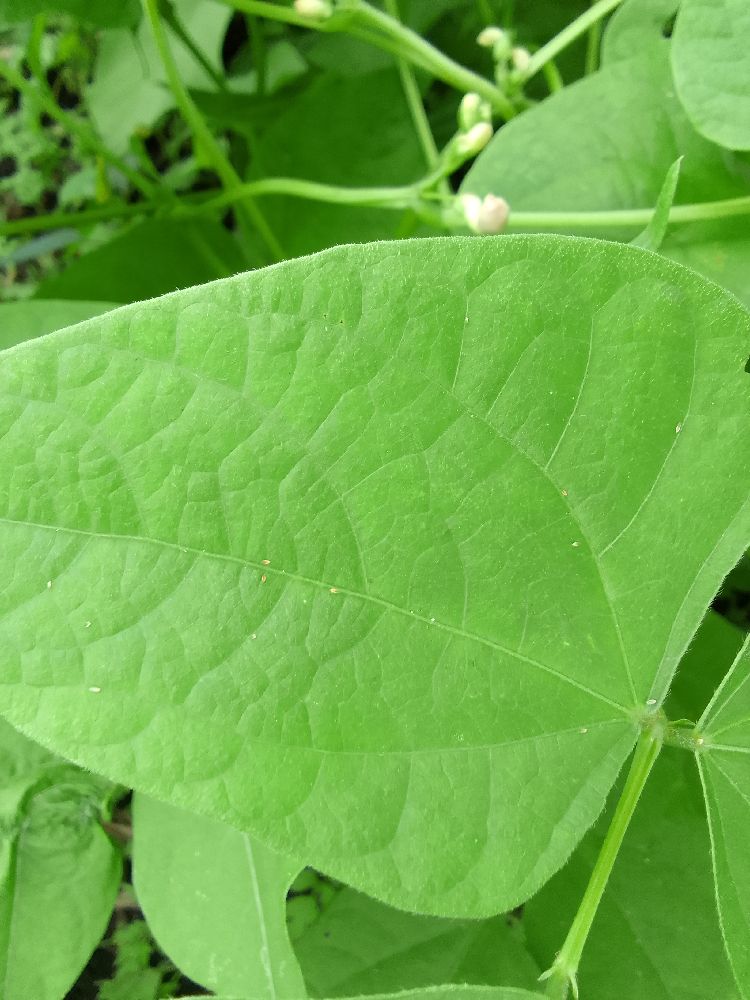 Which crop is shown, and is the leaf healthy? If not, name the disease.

common bean, healthy
